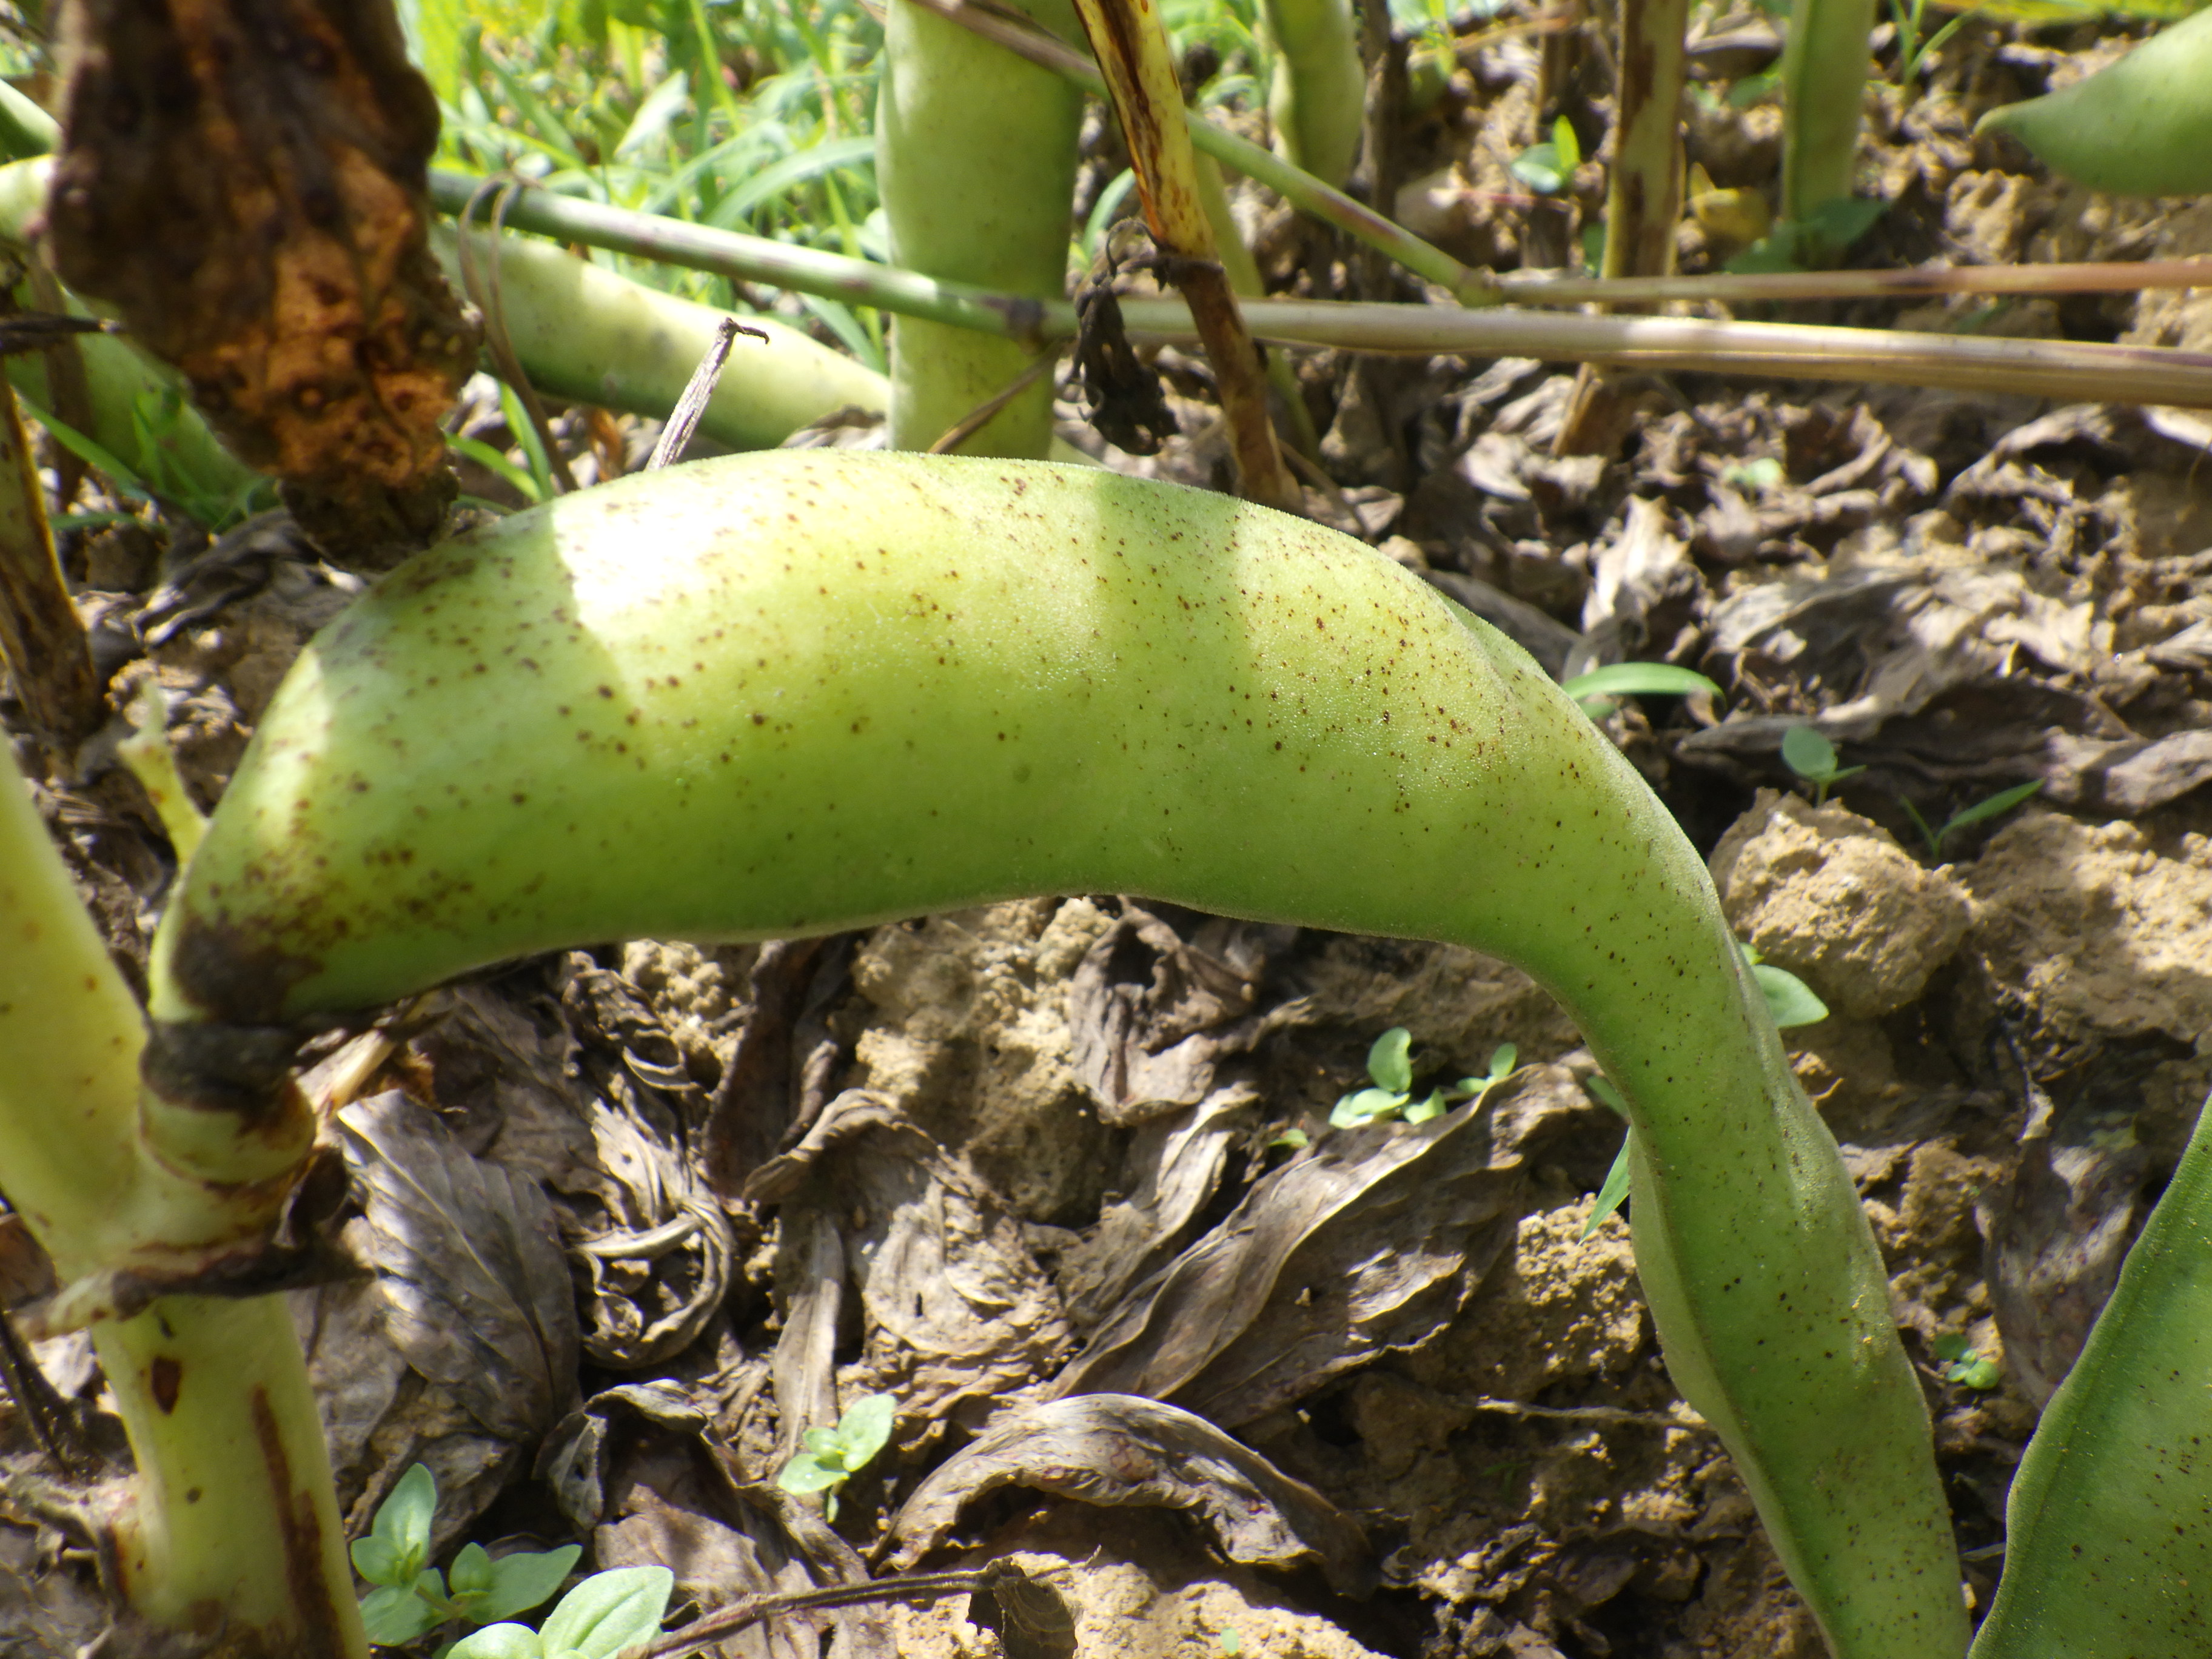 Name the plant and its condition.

faba bean, chocolate spot, rust
